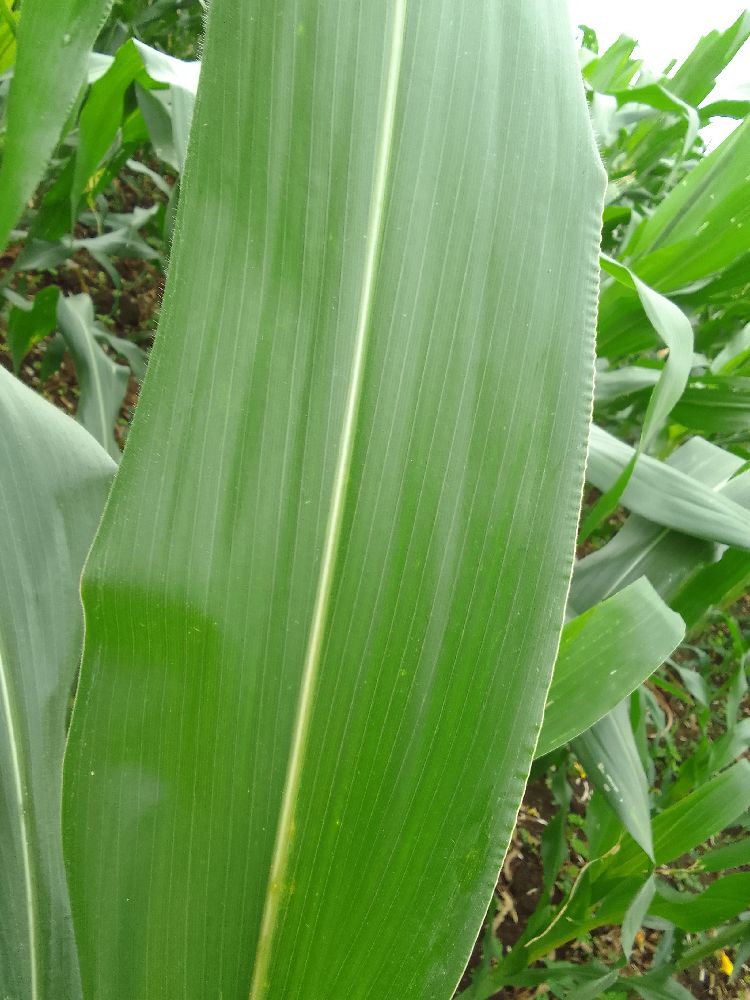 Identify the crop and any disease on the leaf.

maize, healthy
